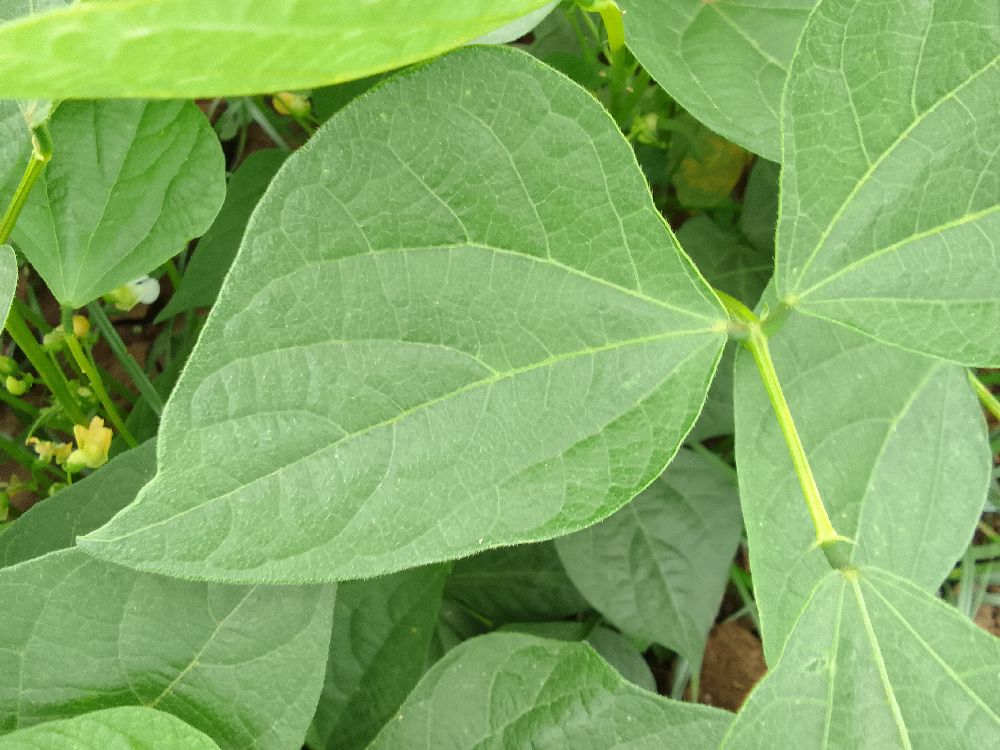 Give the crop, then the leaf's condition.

common bean, healthy
